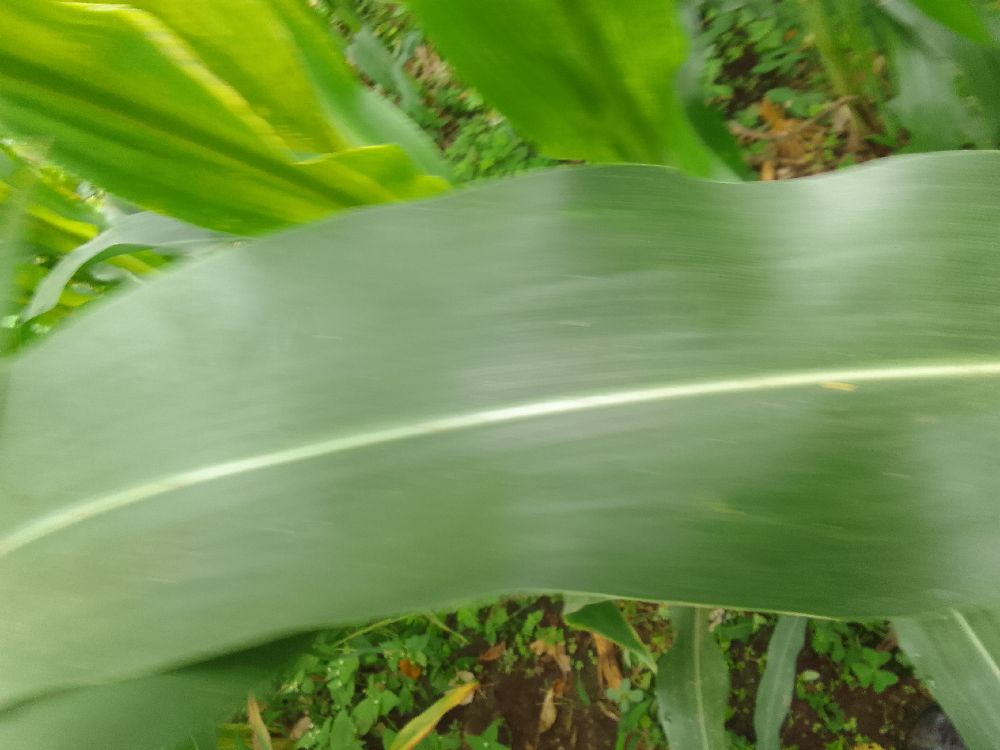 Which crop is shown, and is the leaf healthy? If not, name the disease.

maize, healthy
